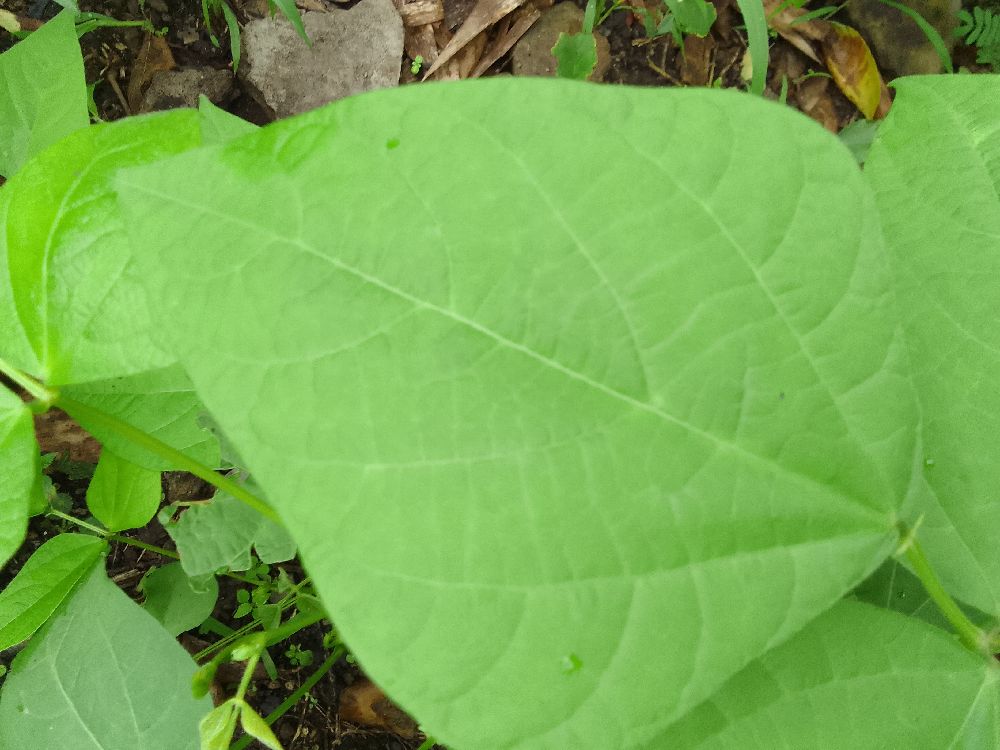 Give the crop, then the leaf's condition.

common bean, healthy
